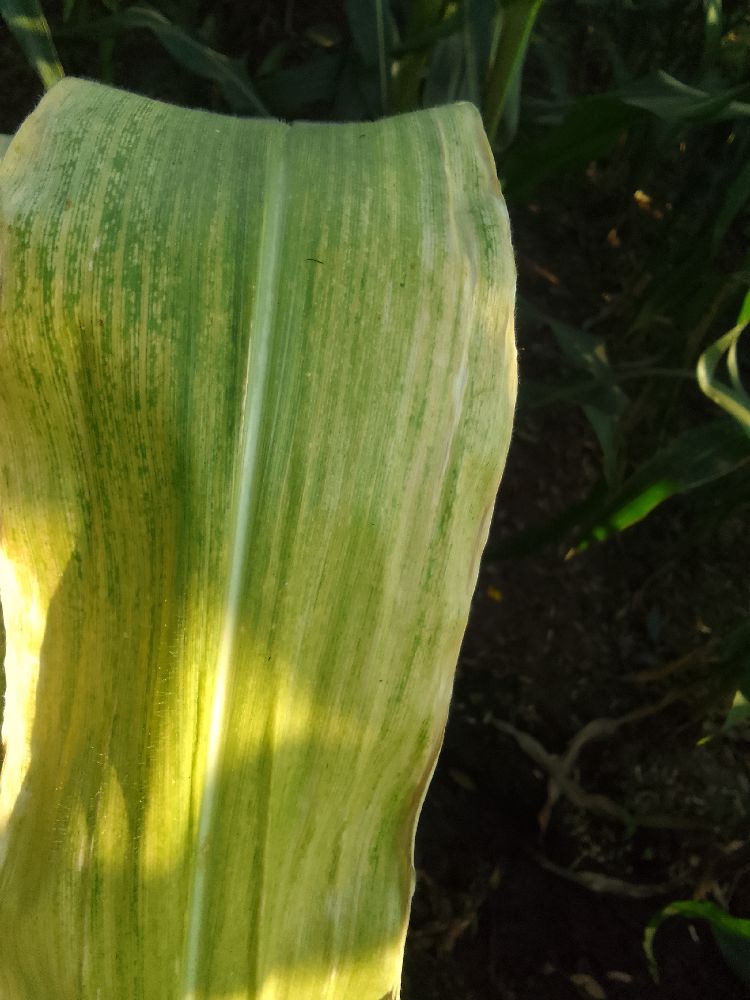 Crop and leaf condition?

maize, maize lethal necrosis
